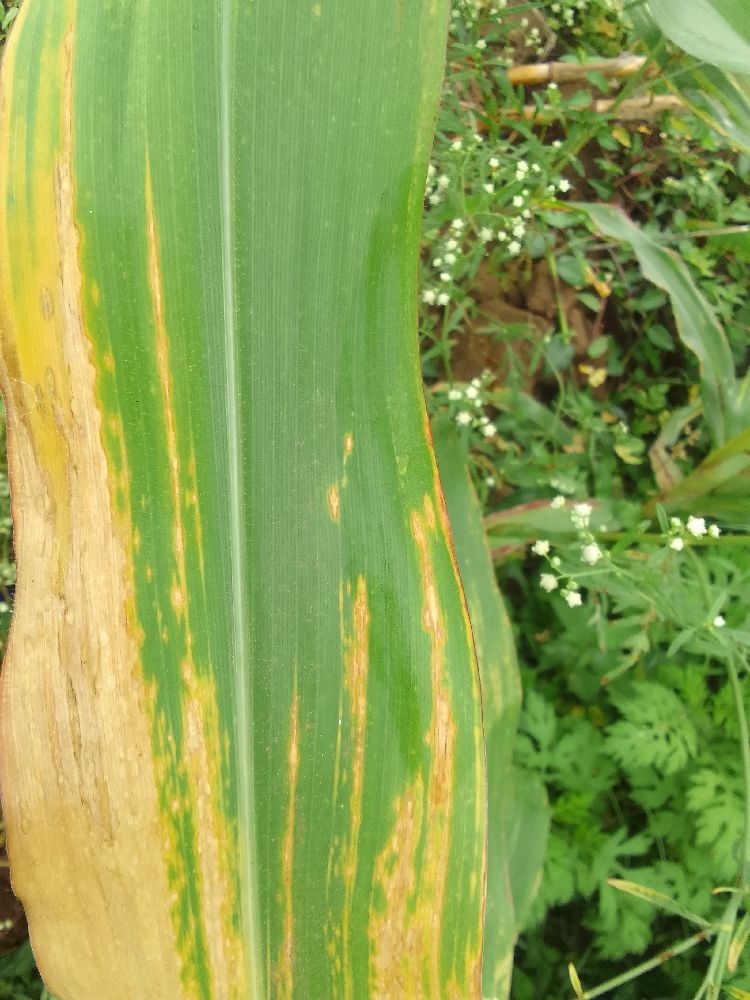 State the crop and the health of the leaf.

maize, maize lethal necrosis
